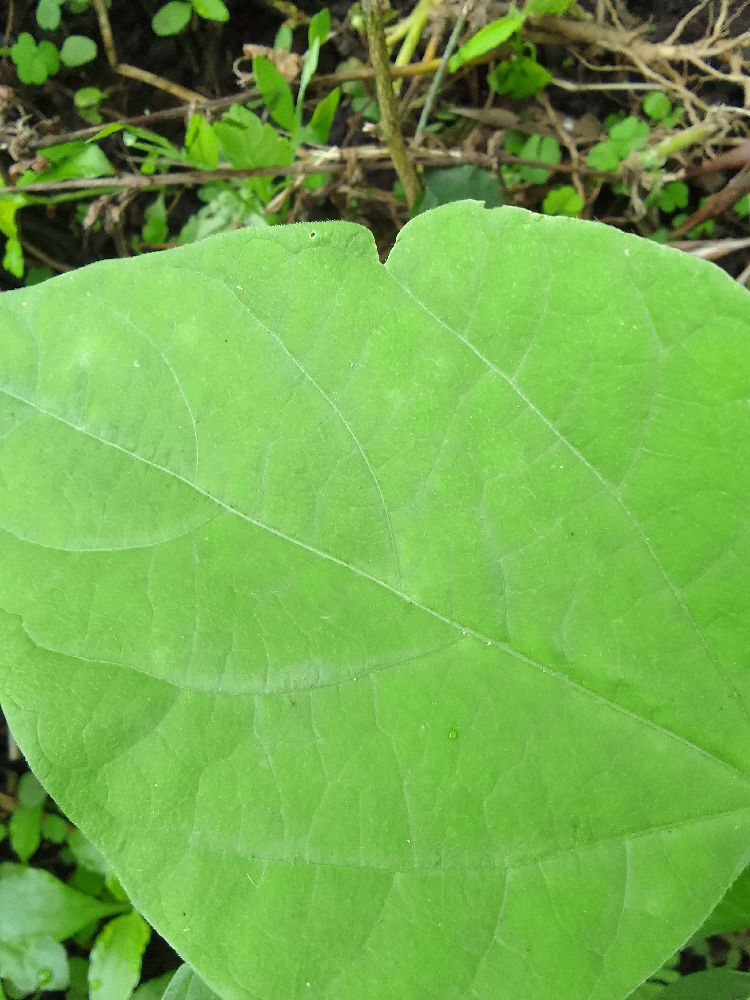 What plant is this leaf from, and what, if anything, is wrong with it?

common bean, healthy
